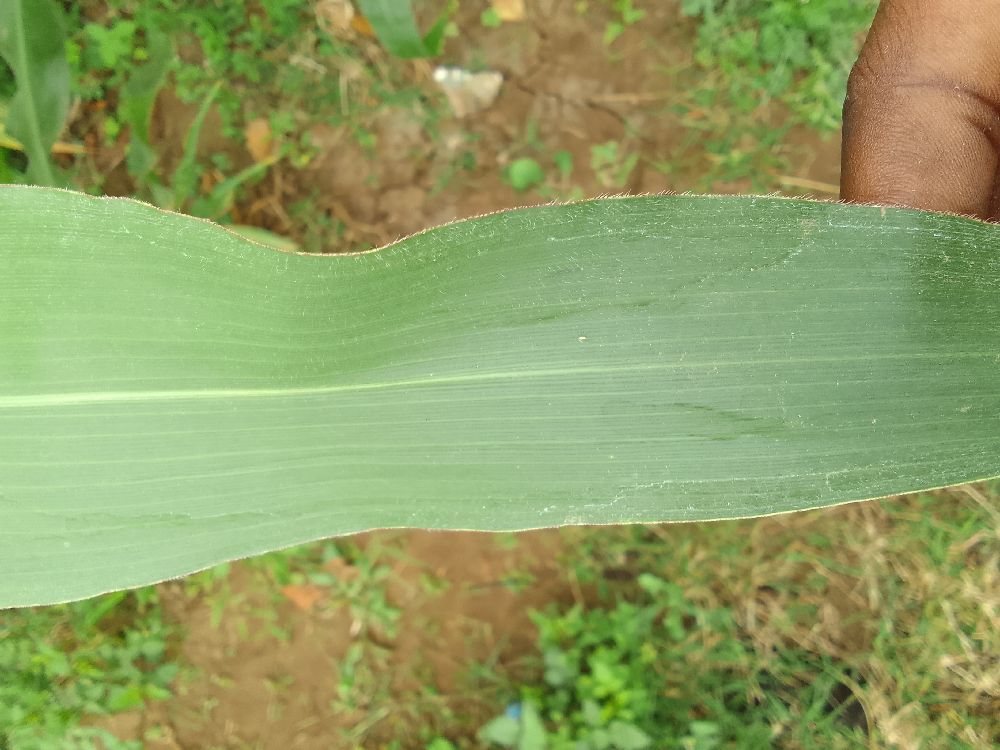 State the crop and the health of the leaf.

maize, healthy
